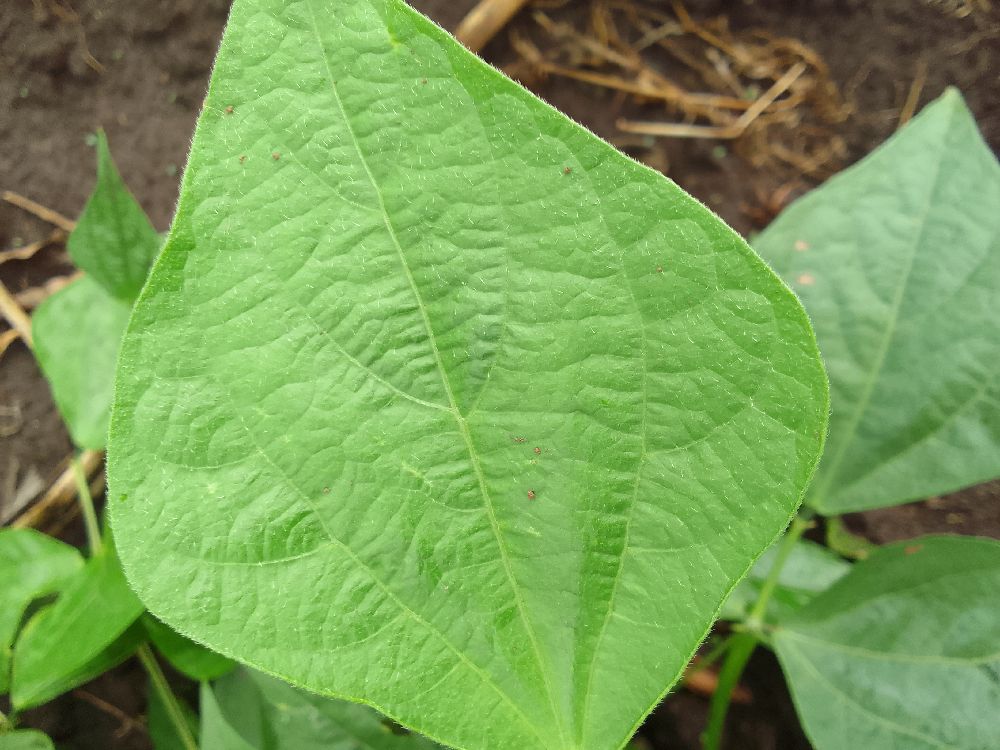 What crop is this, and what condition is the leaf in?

common bean, healthy
